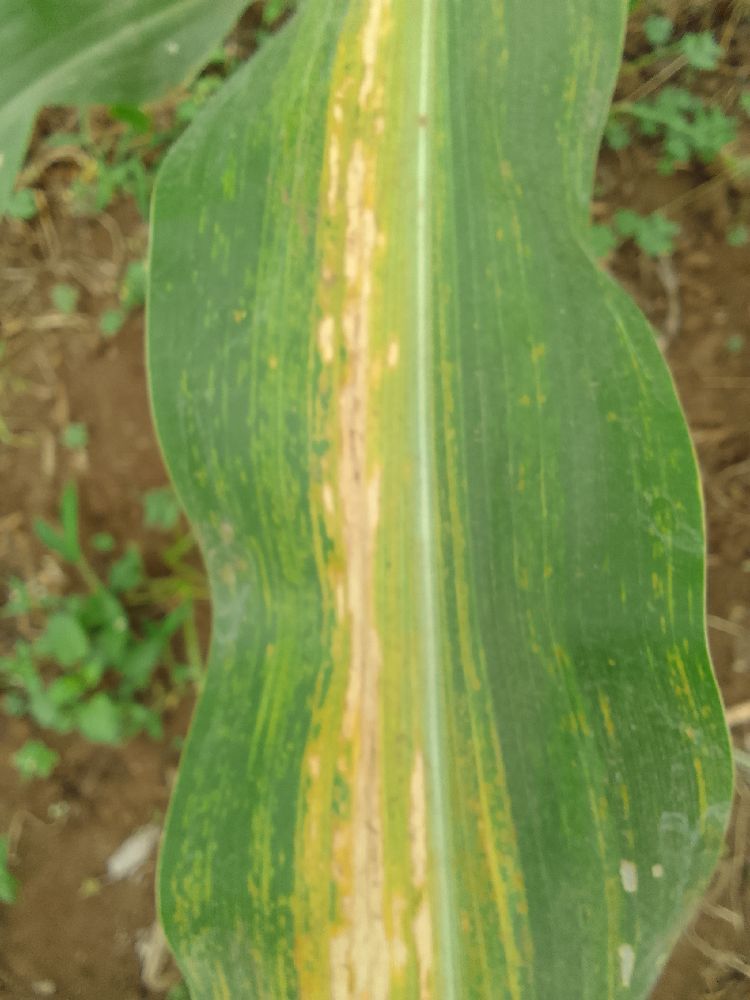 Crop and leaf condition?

maize, maize lethal necrosis
